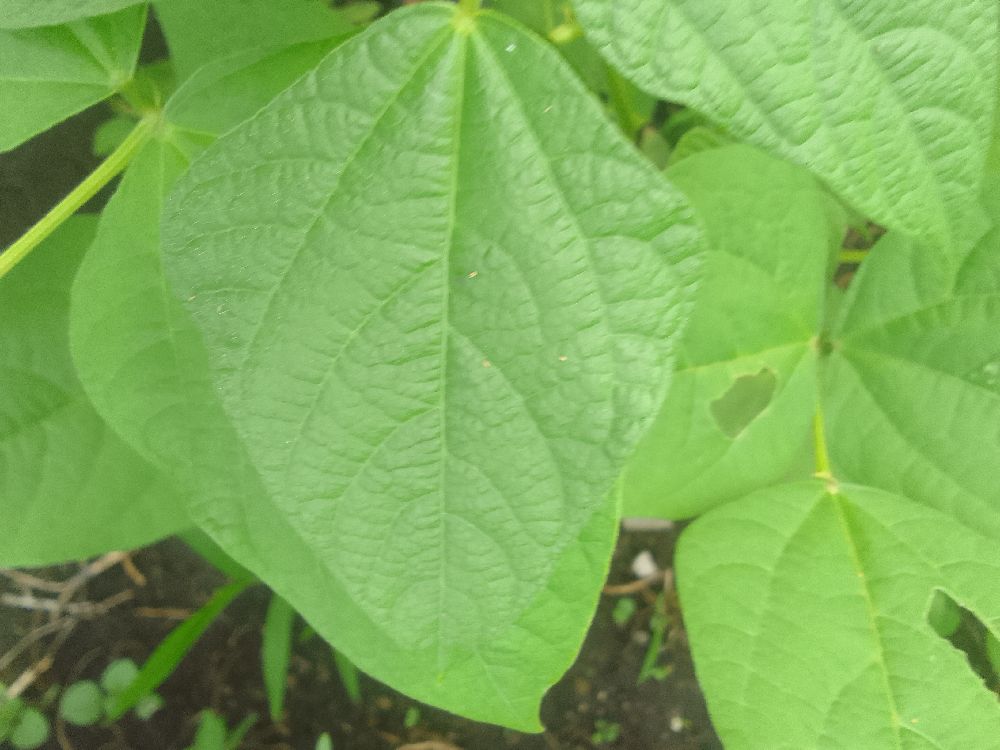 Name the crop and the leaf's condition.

common bean, healthy
